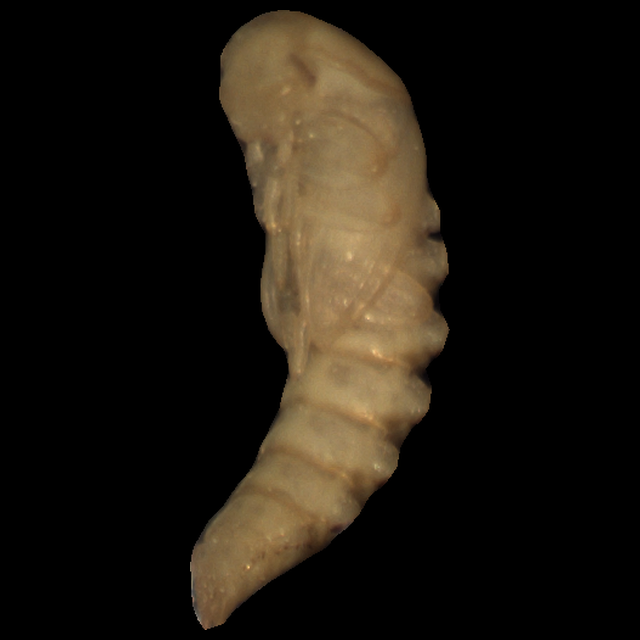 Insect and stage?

mealworm pupa
